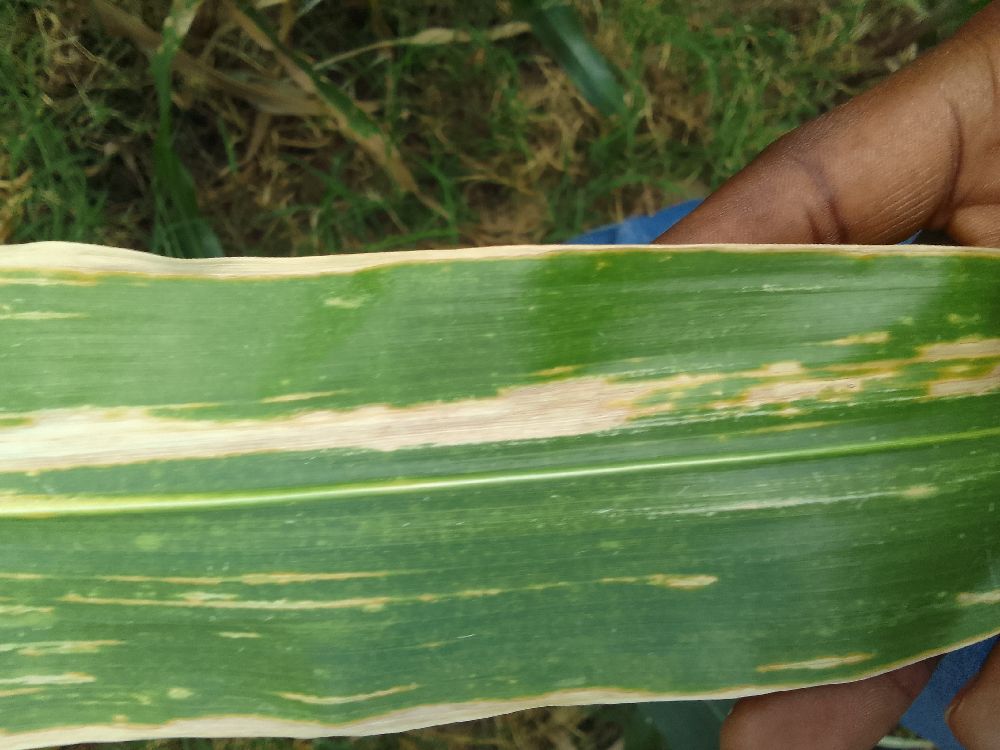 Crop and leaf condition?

maize, maize lethal necrosis
